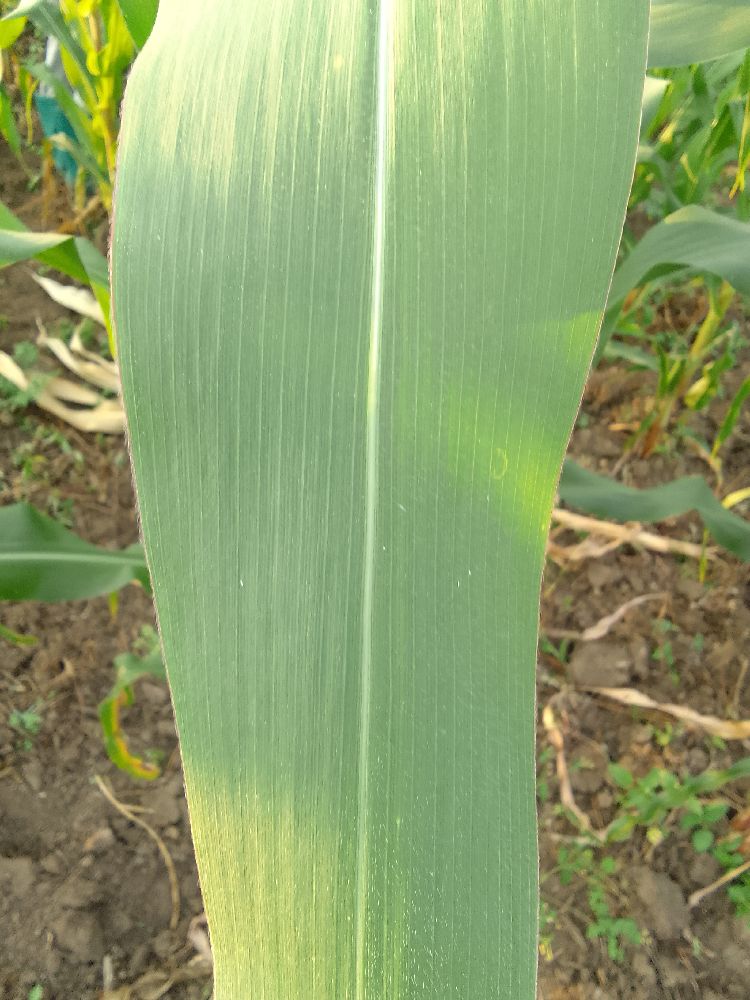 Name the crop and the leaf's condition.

maize, healthy
